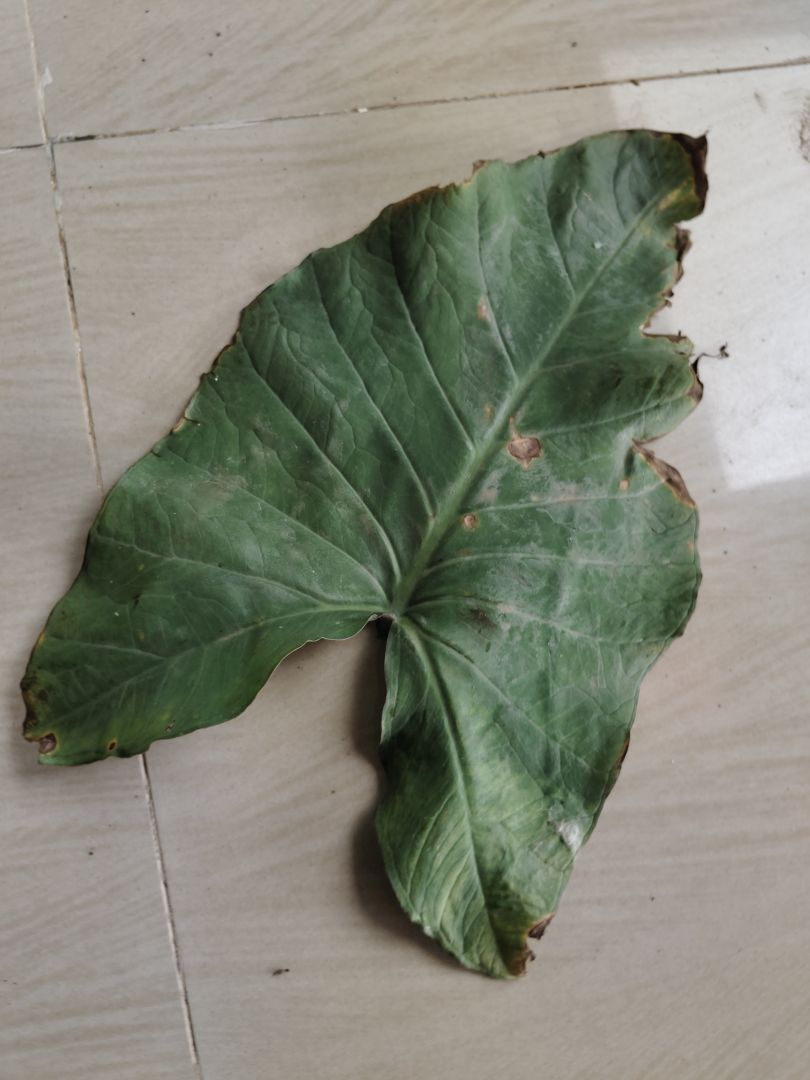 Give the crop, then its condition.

taro, leaf blight
